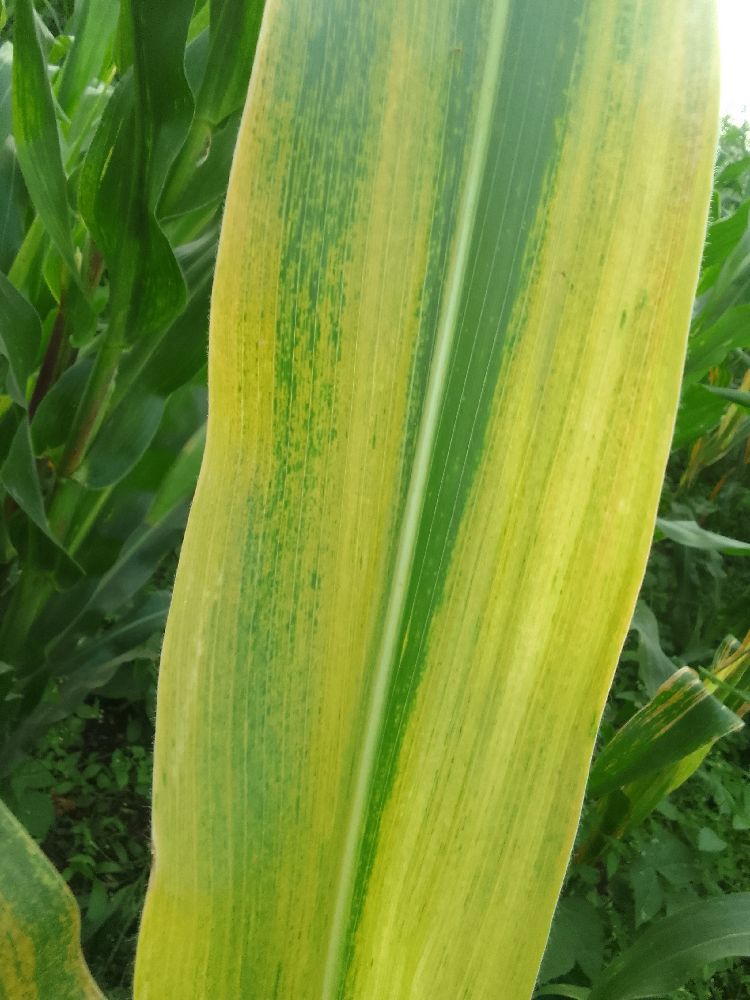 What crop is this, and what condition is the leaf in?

maize, maize lethal necrosis
